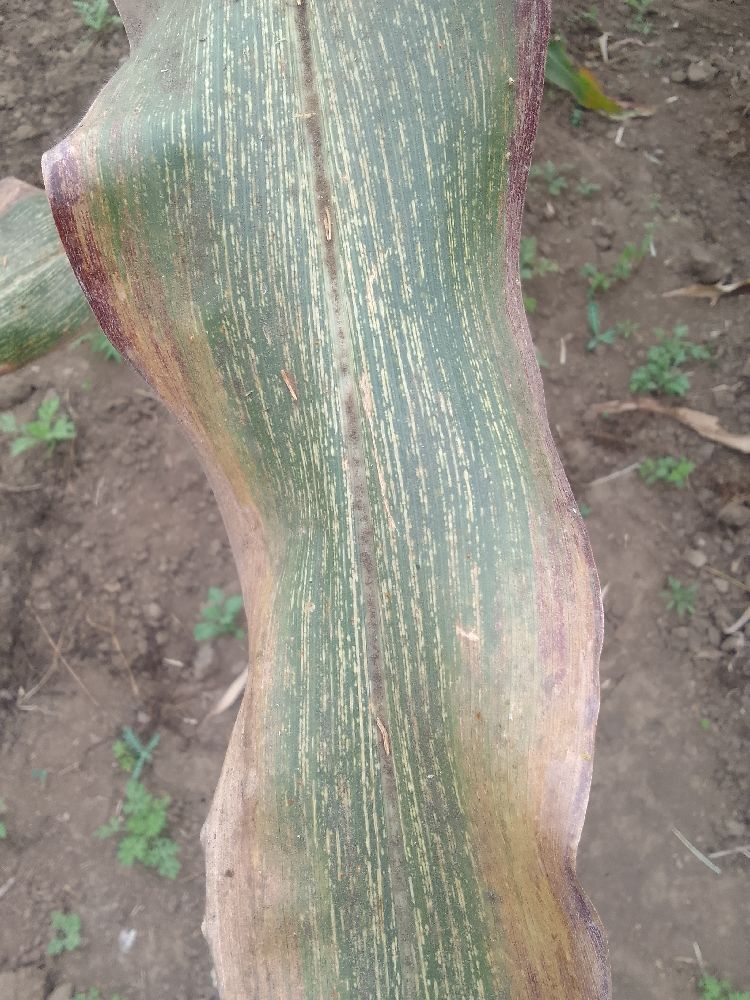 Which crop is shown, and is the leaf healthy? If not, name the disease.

maize, maize streak virus
